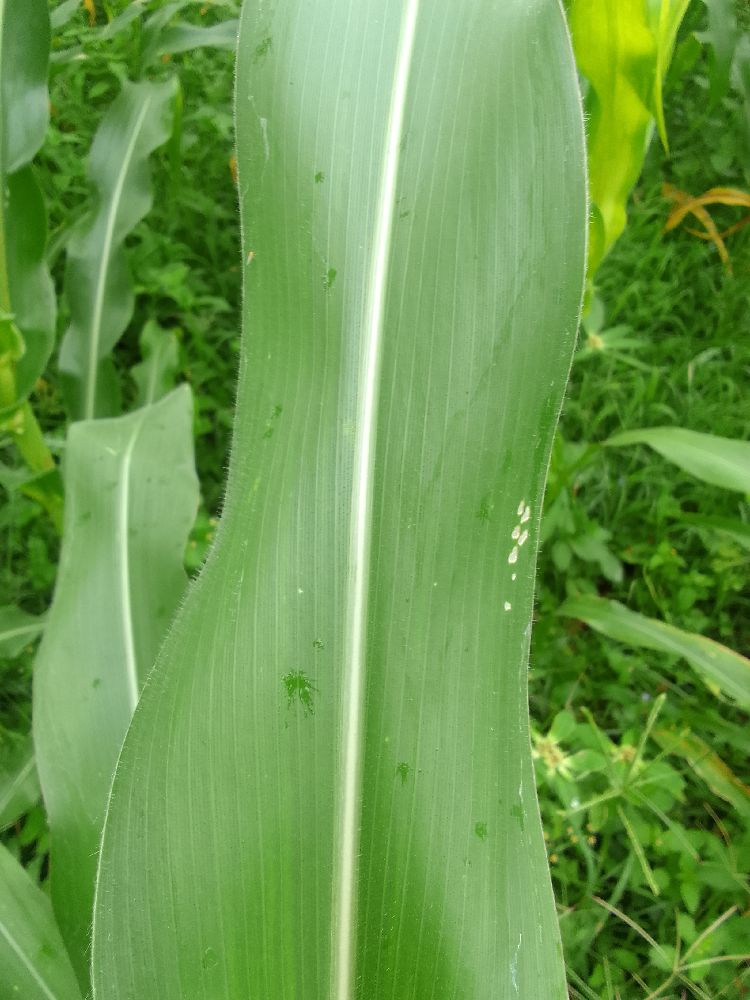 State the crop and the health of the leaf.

maize, healthy
